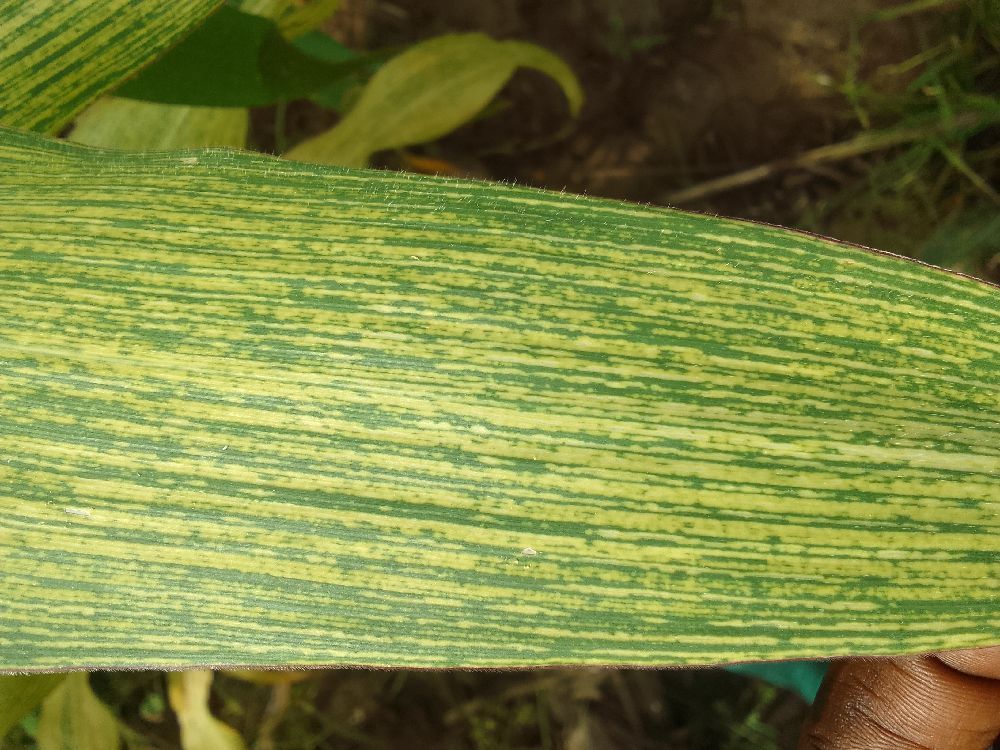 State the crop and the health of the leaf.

maize, maize streak virus
